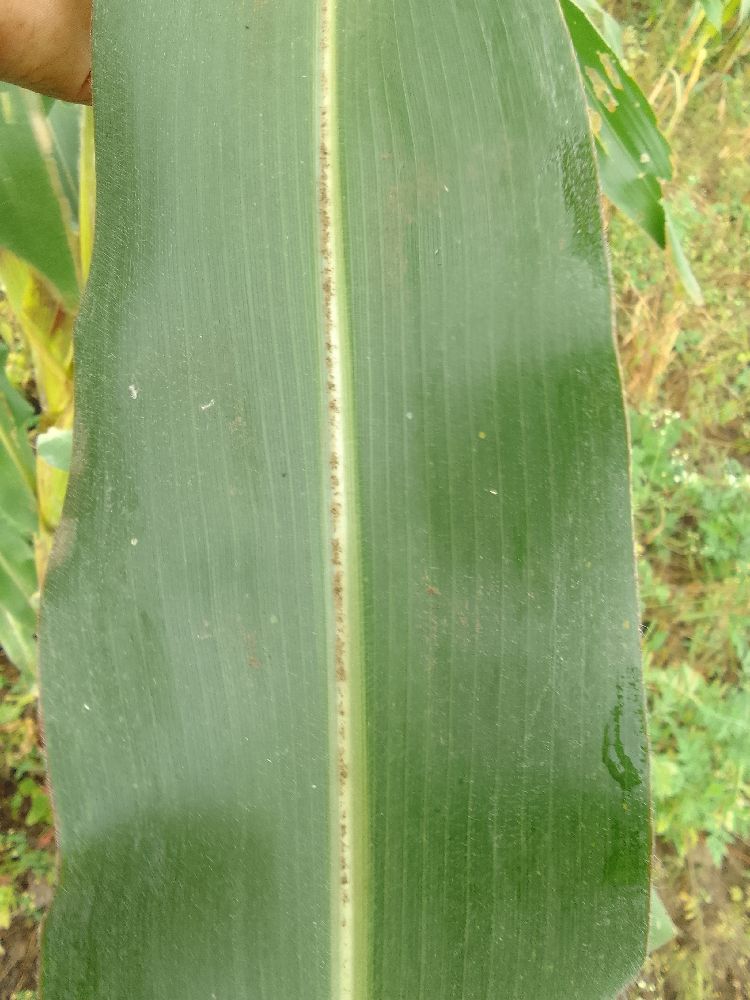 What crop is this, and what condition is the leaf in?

maize, healthy
